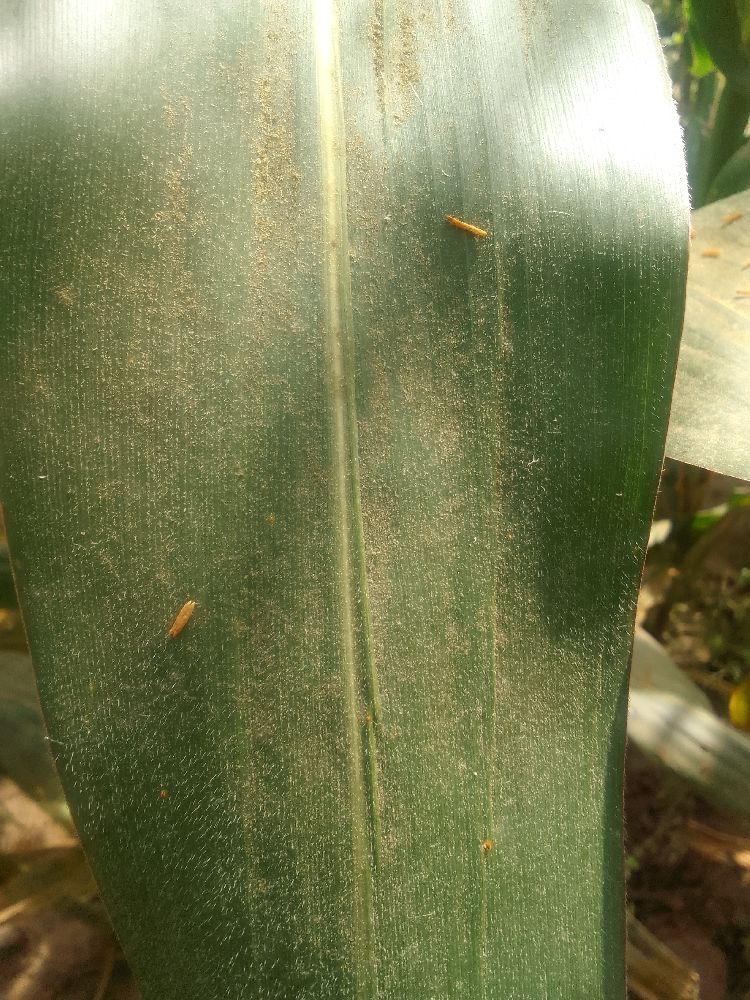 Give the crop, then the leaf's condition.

maize, healthy
